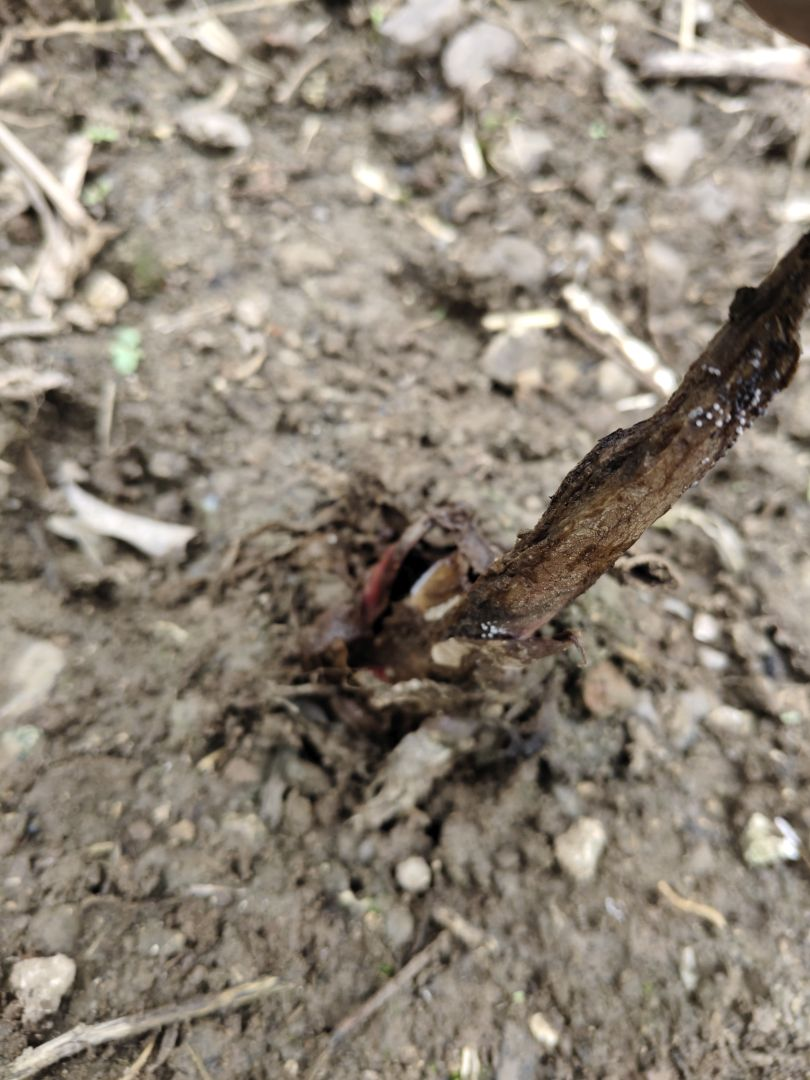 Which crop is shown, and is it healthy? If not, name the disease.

taro, root rot
